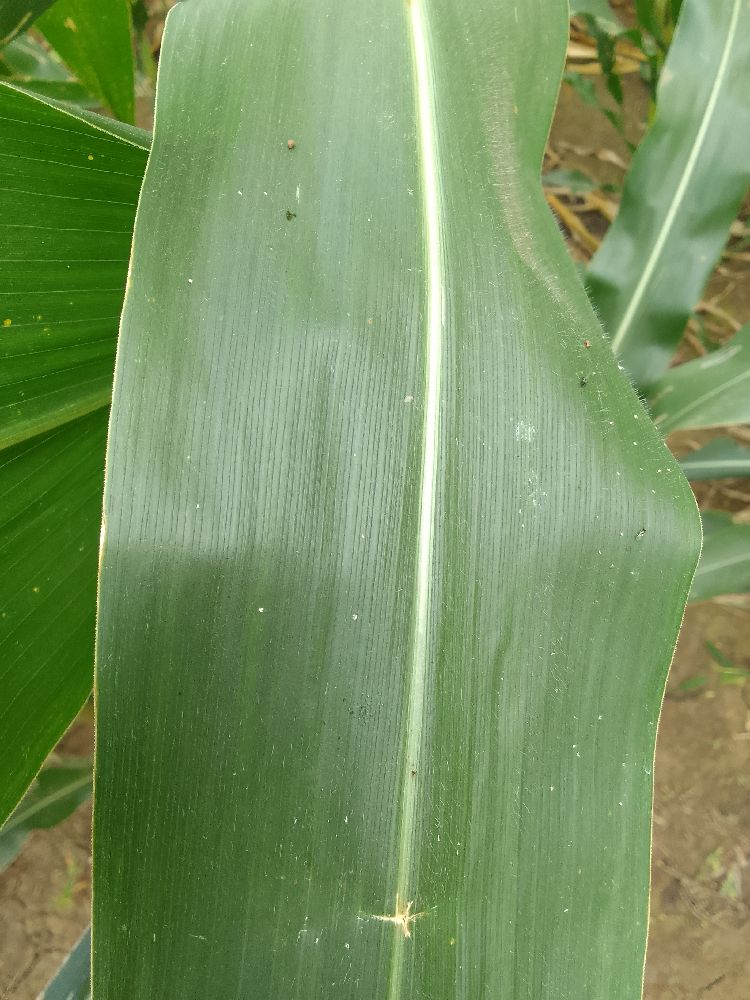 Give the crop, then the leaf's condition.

maize, healthy
